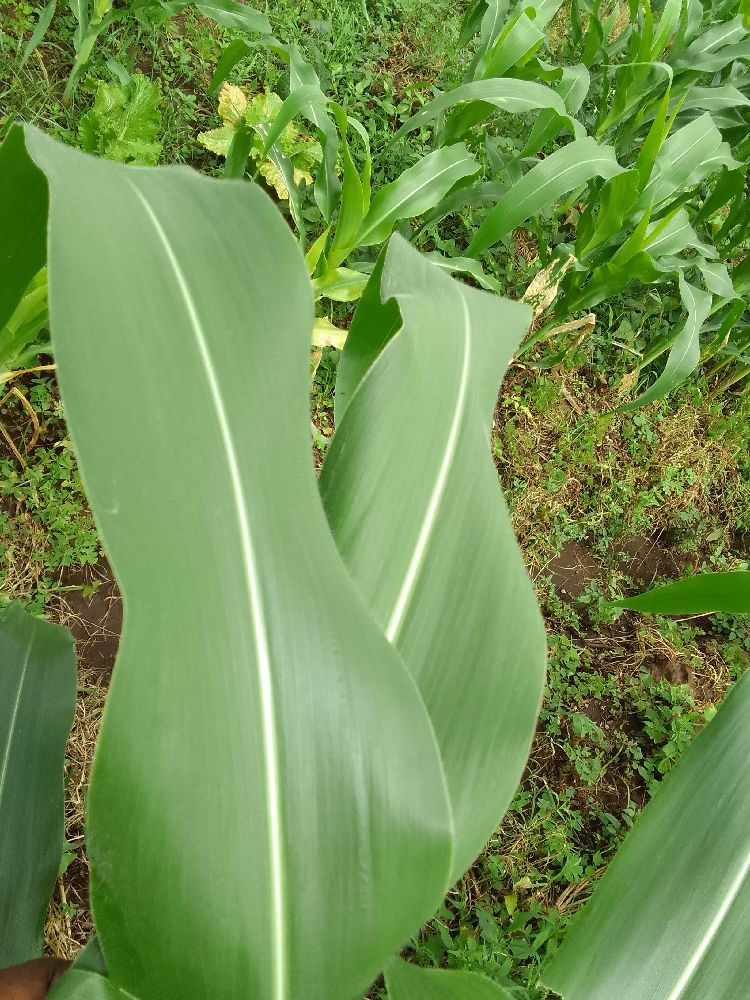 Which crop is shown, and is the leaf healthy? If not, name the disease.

maize, healthy
